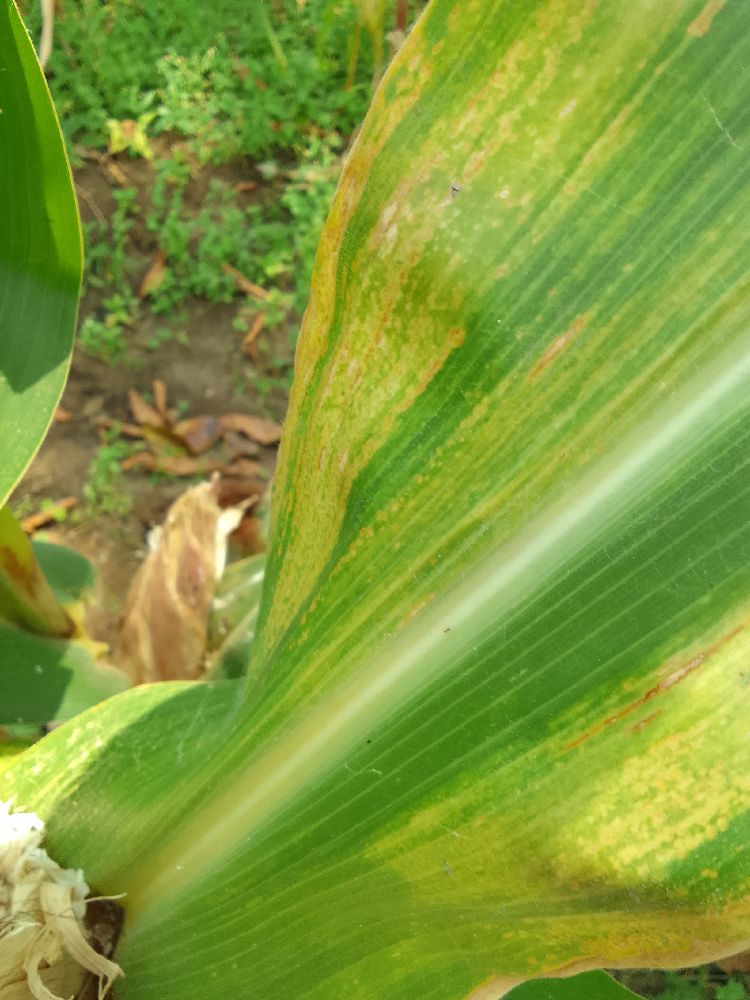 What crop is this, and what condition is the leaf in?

maize, maize lethal necrosis
